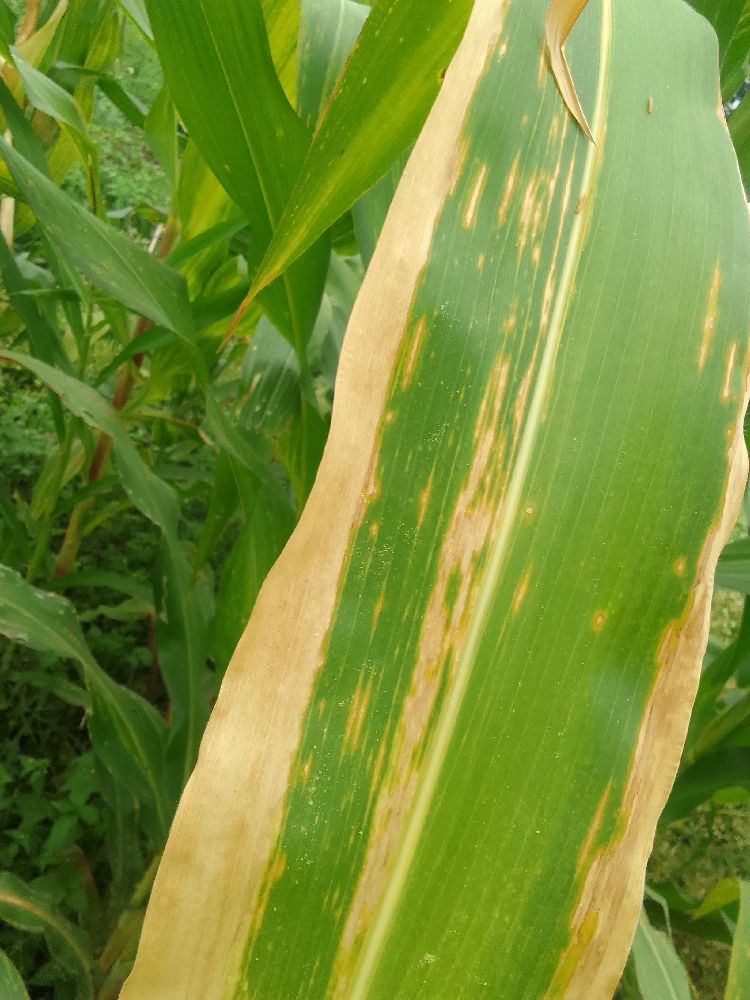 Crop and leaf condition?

maize, maize lethal necrosis
